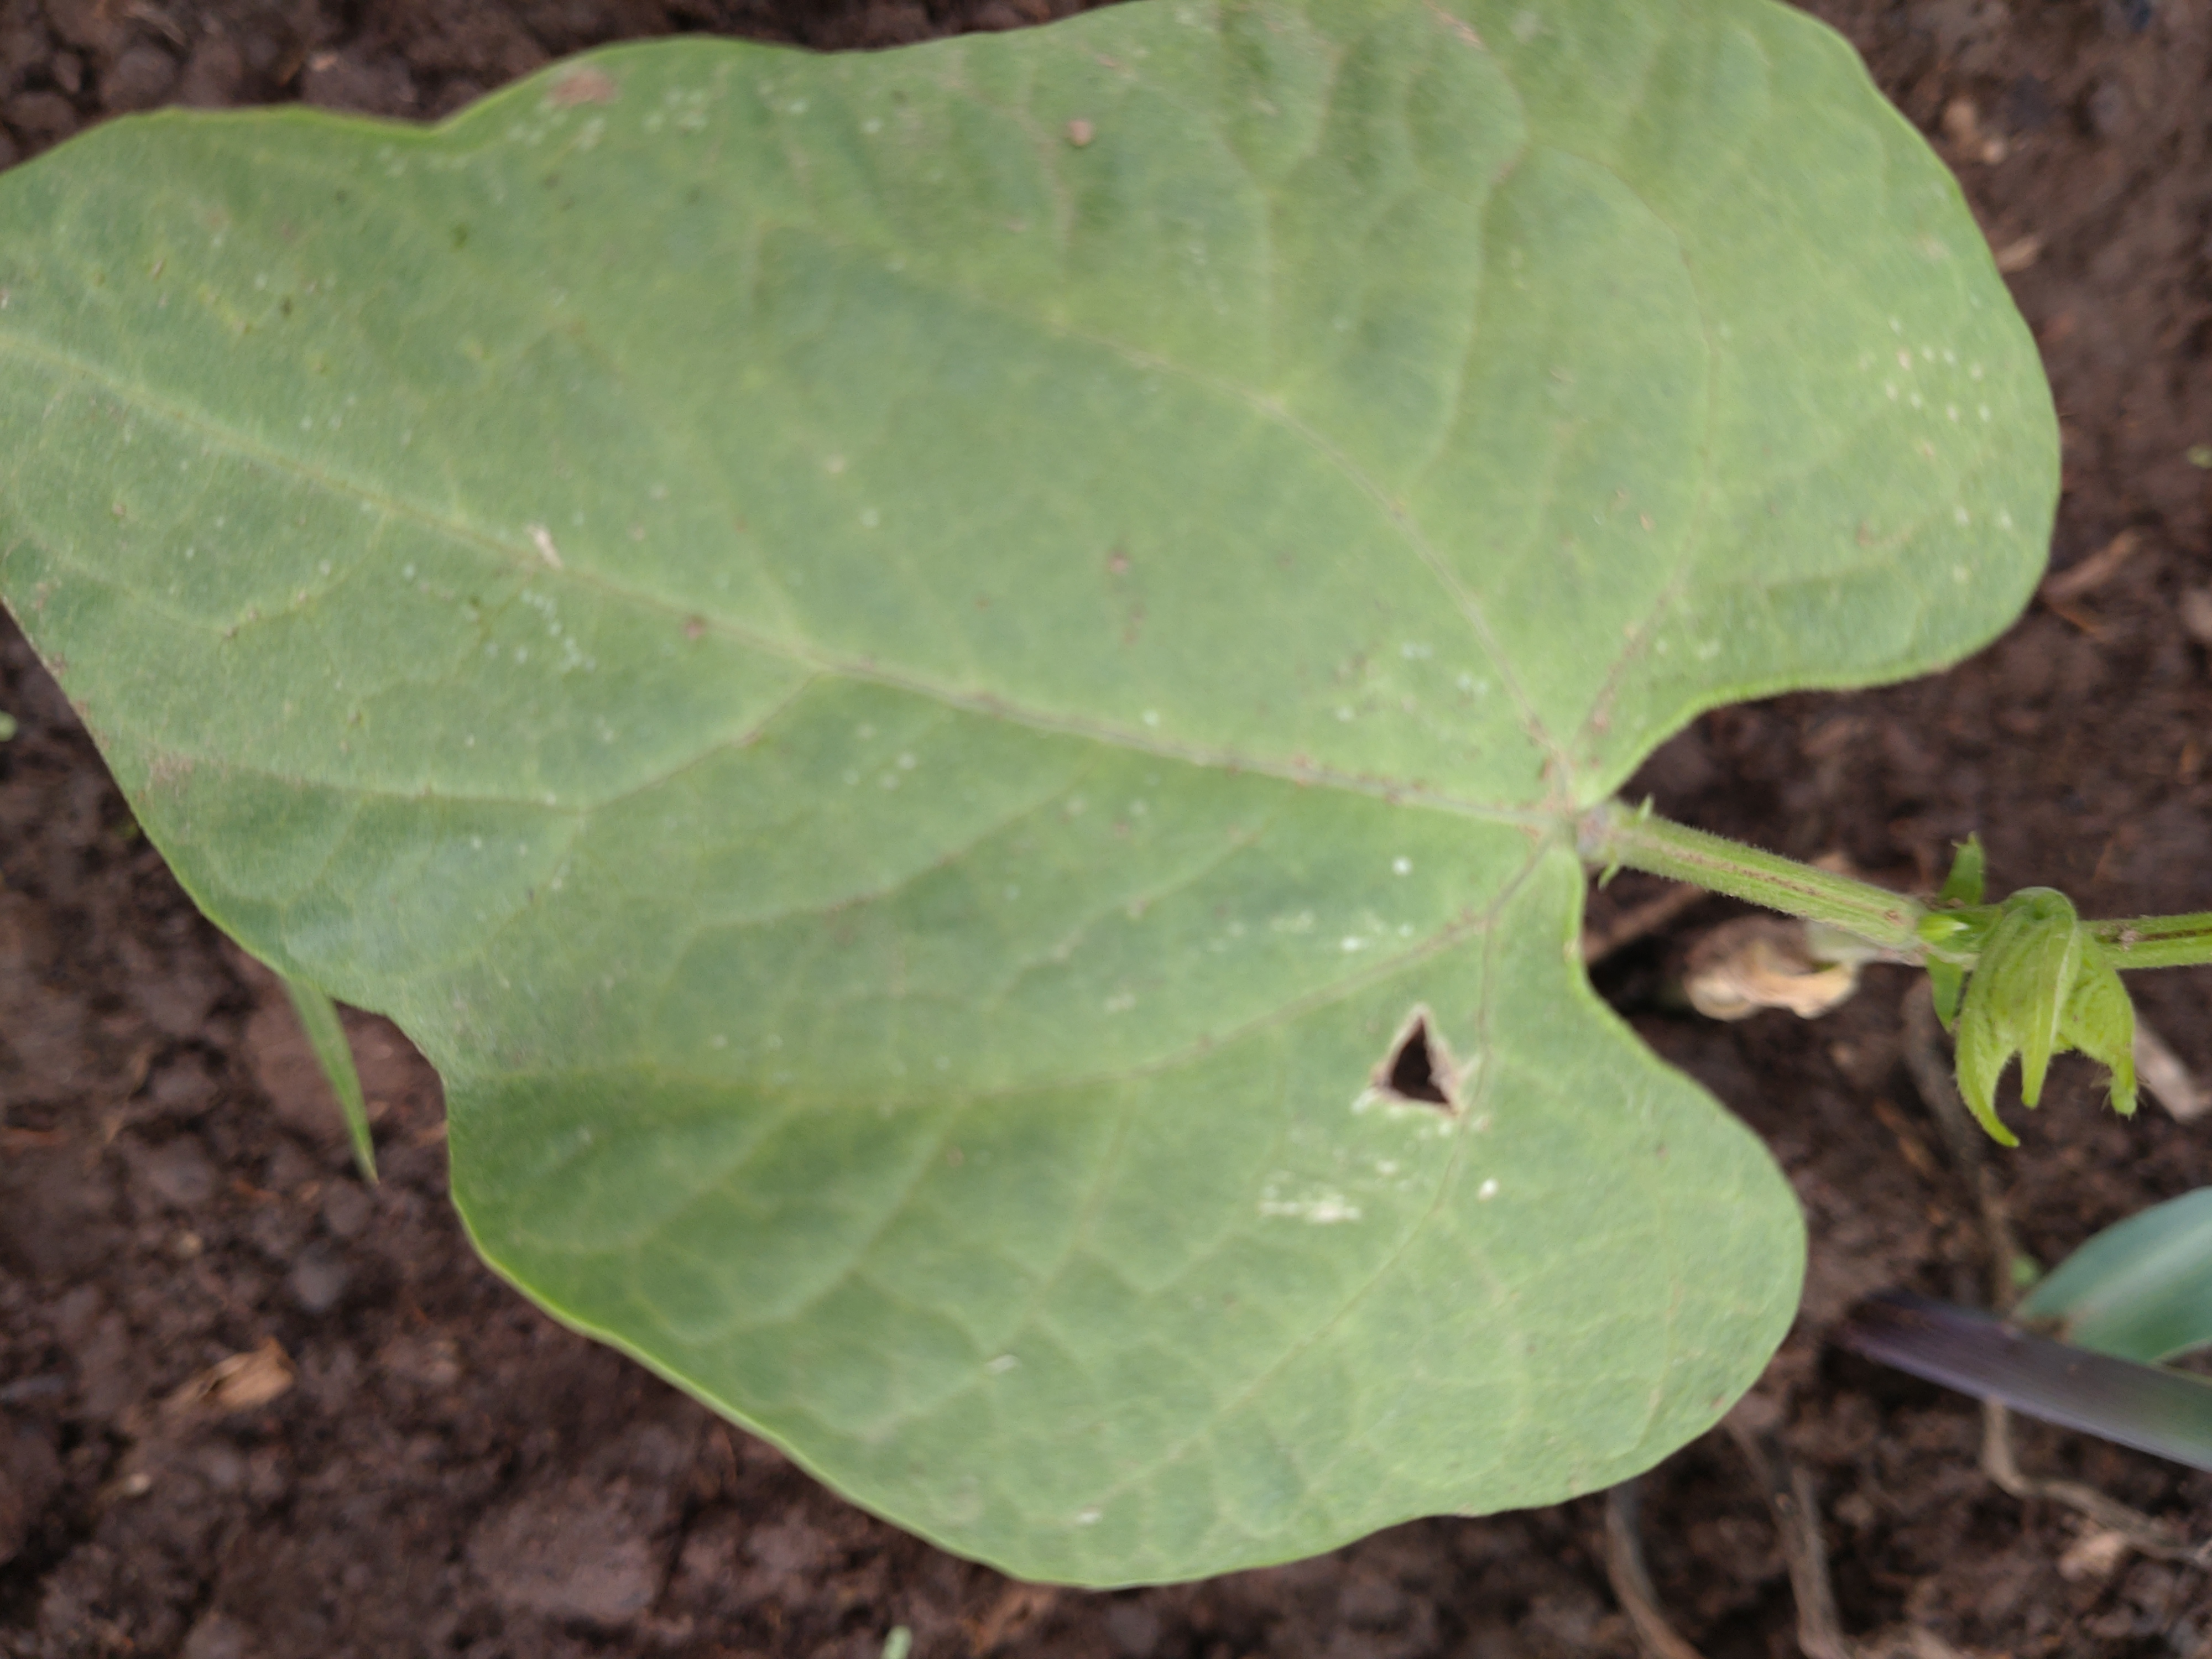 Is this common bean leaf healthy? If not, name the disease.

healthy
